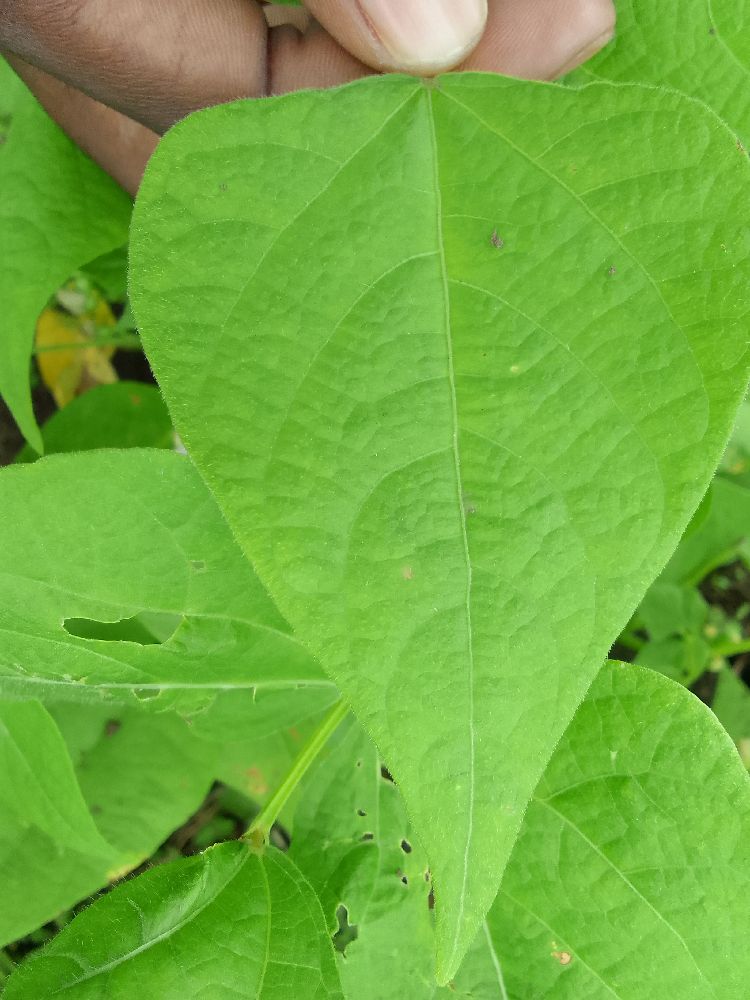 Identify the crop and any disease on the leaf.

common bean, healthy
